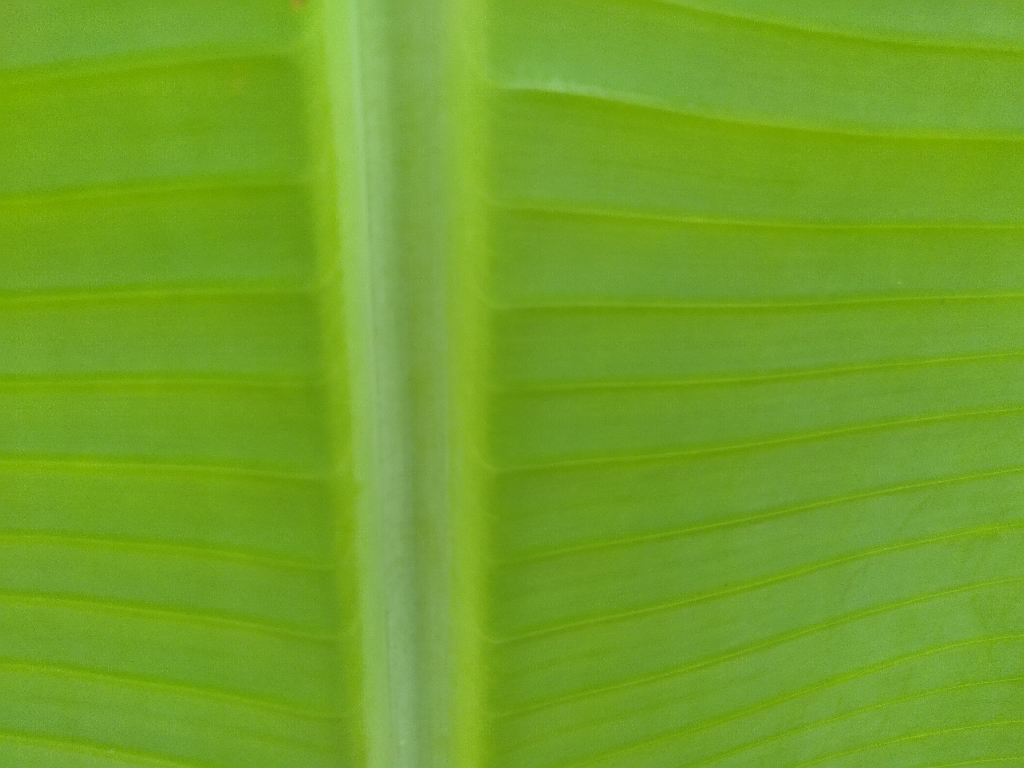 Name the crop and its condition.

banana, healthy
